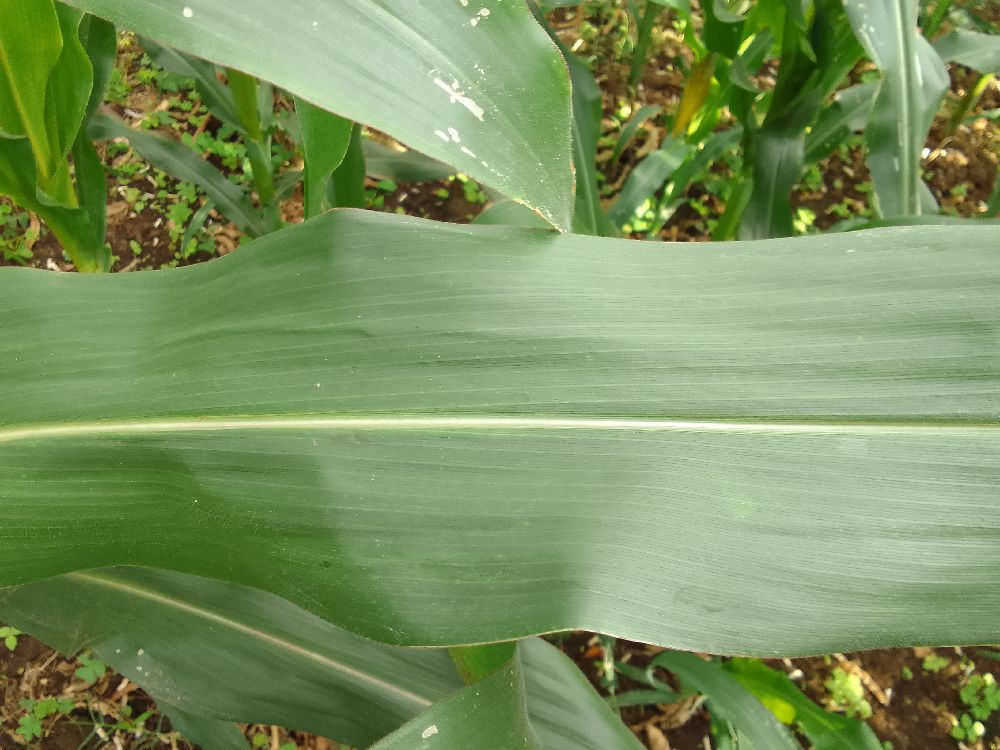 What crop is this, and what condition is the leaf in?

maize, healthy
